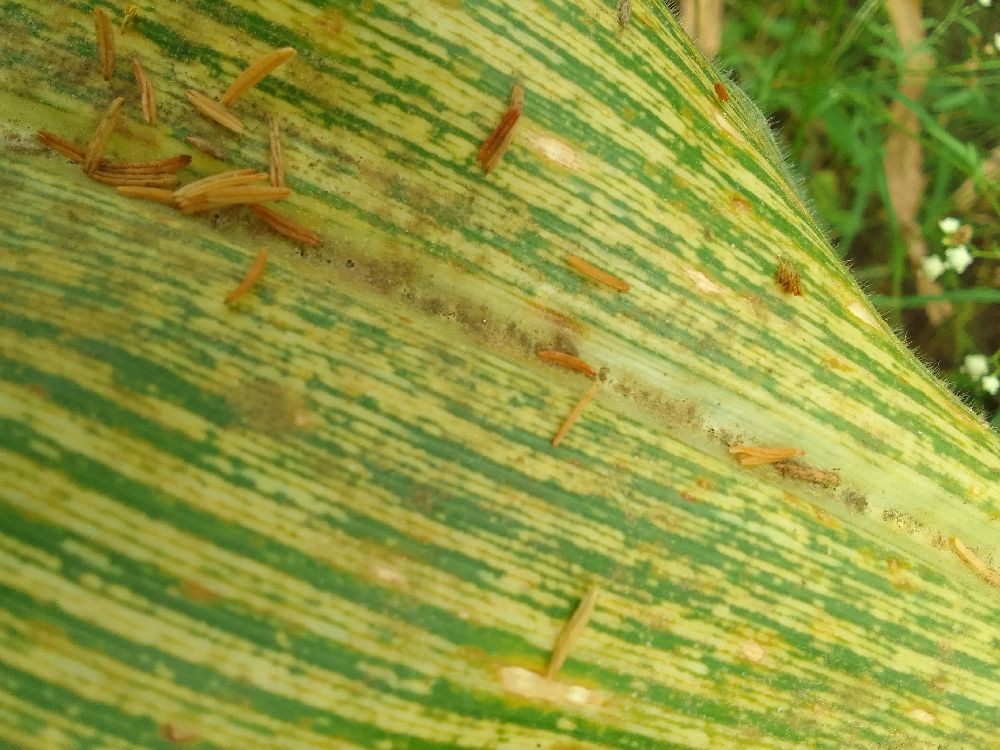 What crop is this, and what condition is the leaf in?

maize, maize streak virus
